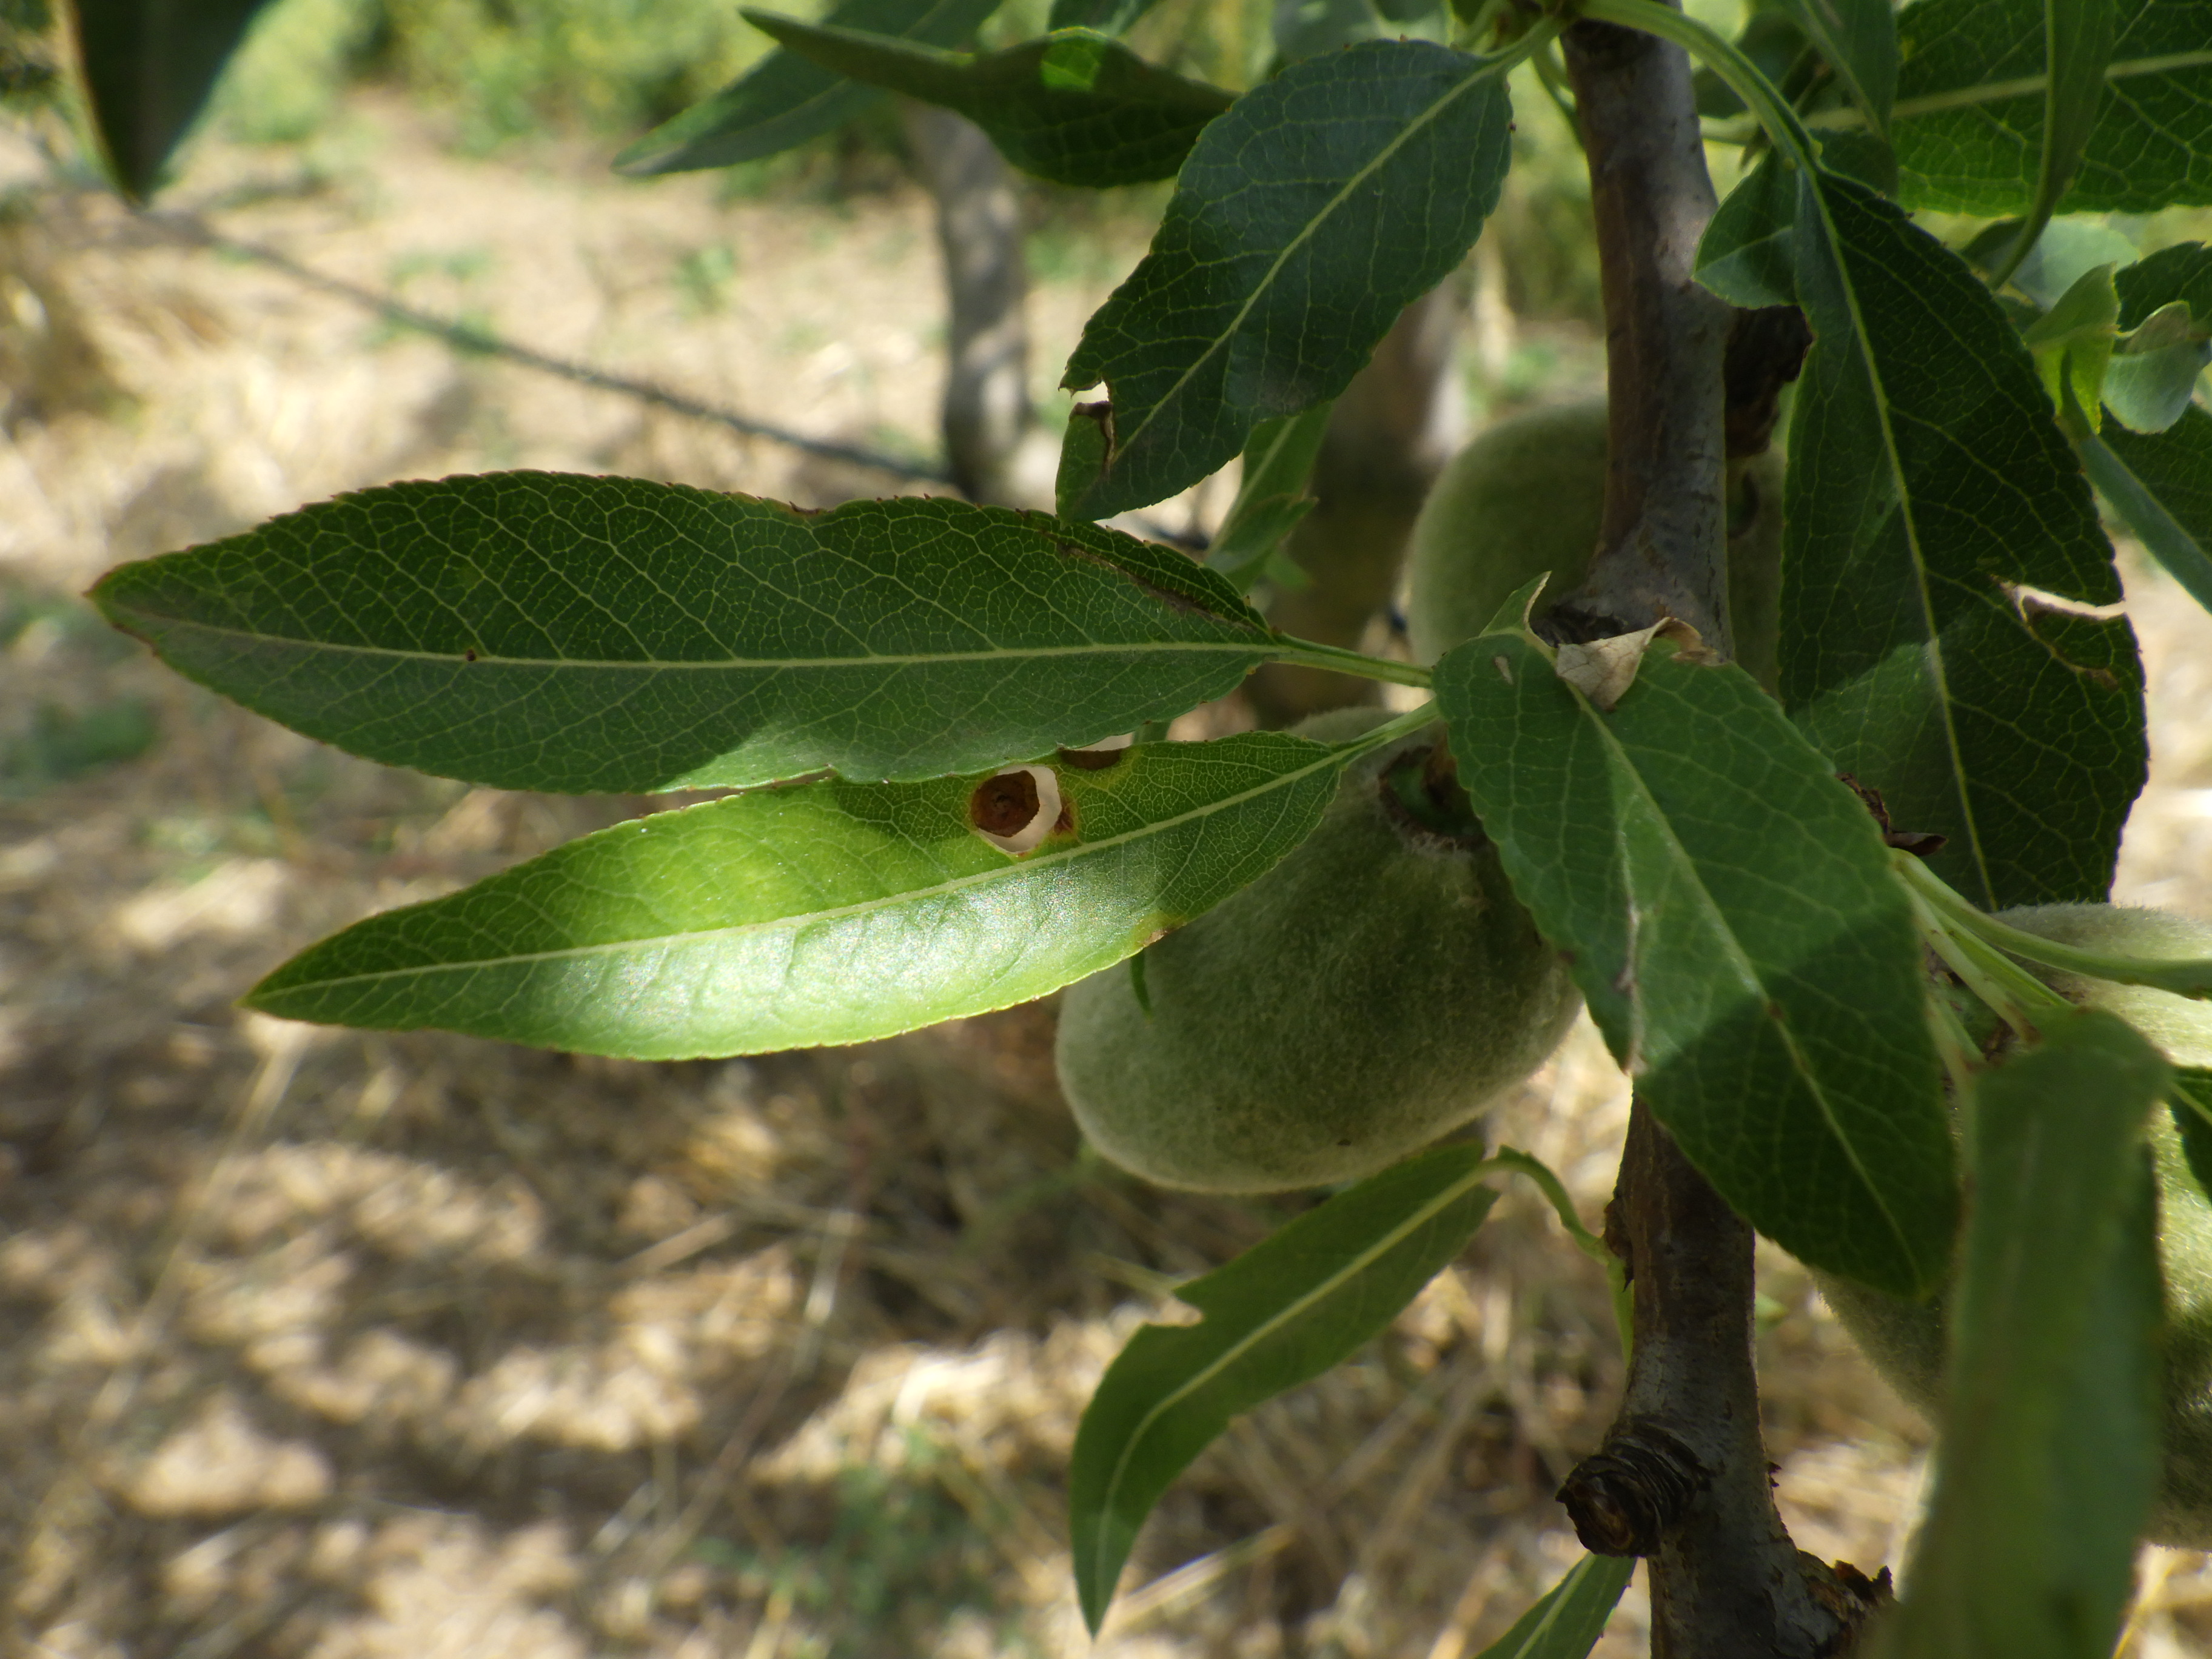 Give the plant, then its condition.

almond, shot hole disease
